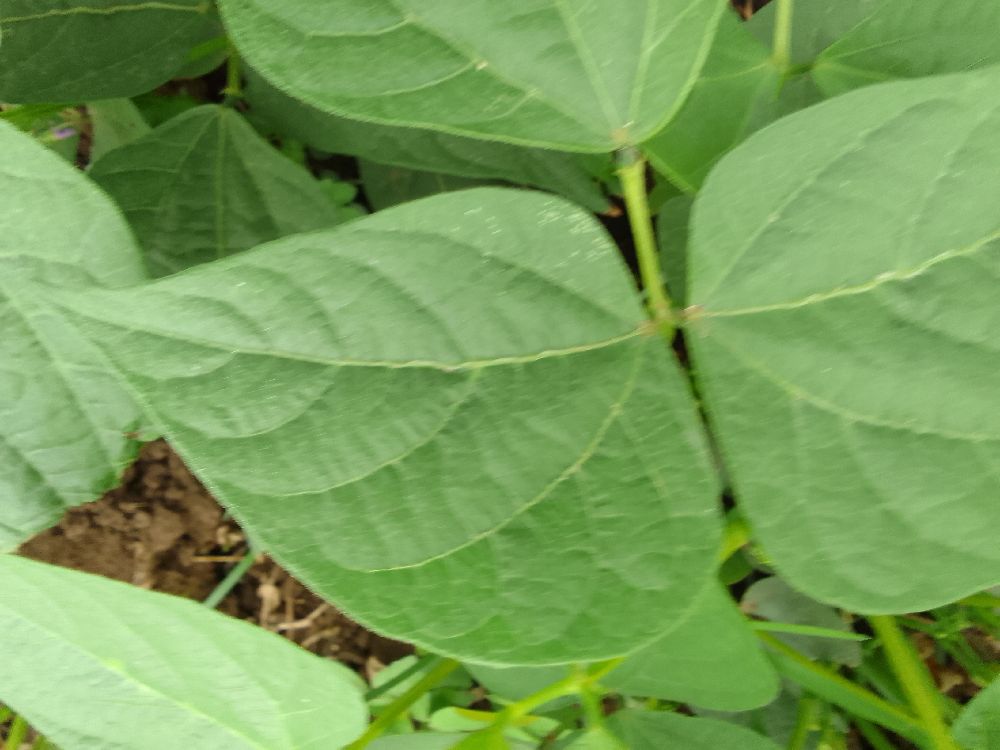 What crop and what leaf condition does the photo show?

common bean, healthy
